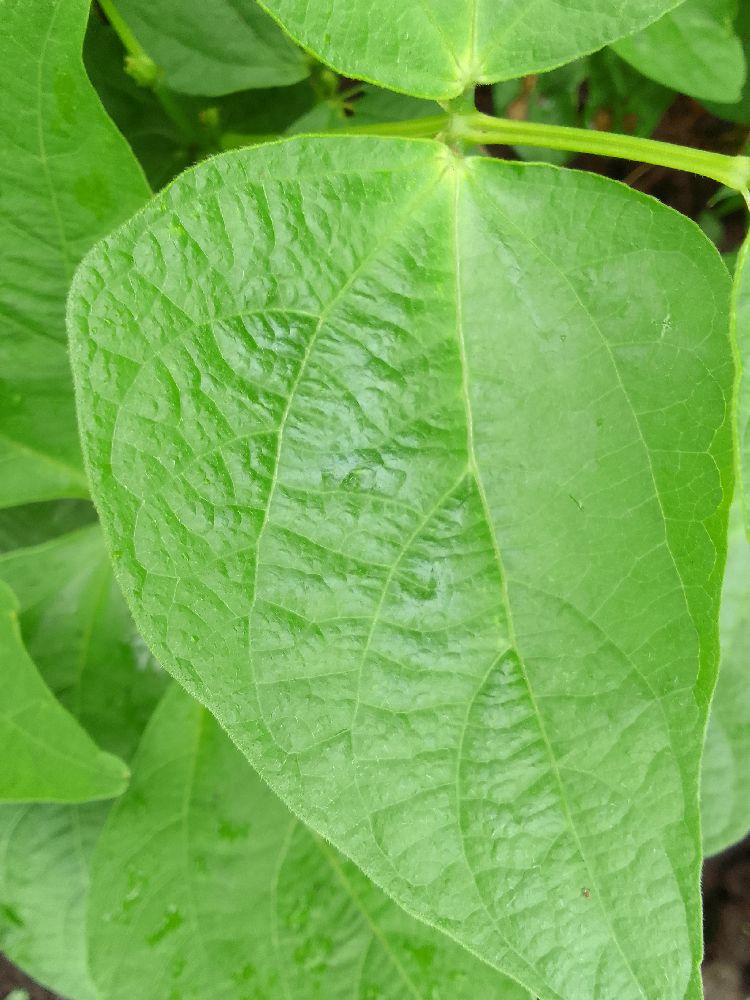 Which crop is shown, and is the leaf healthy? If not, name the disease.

common bean, healthy
